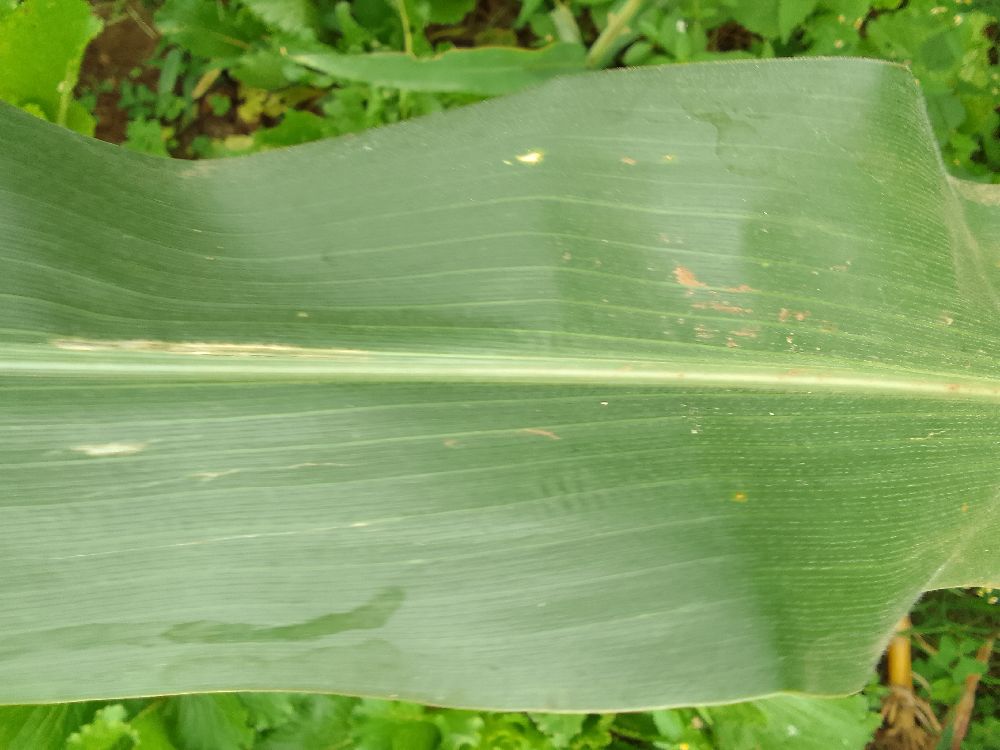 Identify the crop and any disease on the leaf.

maize, healthy
